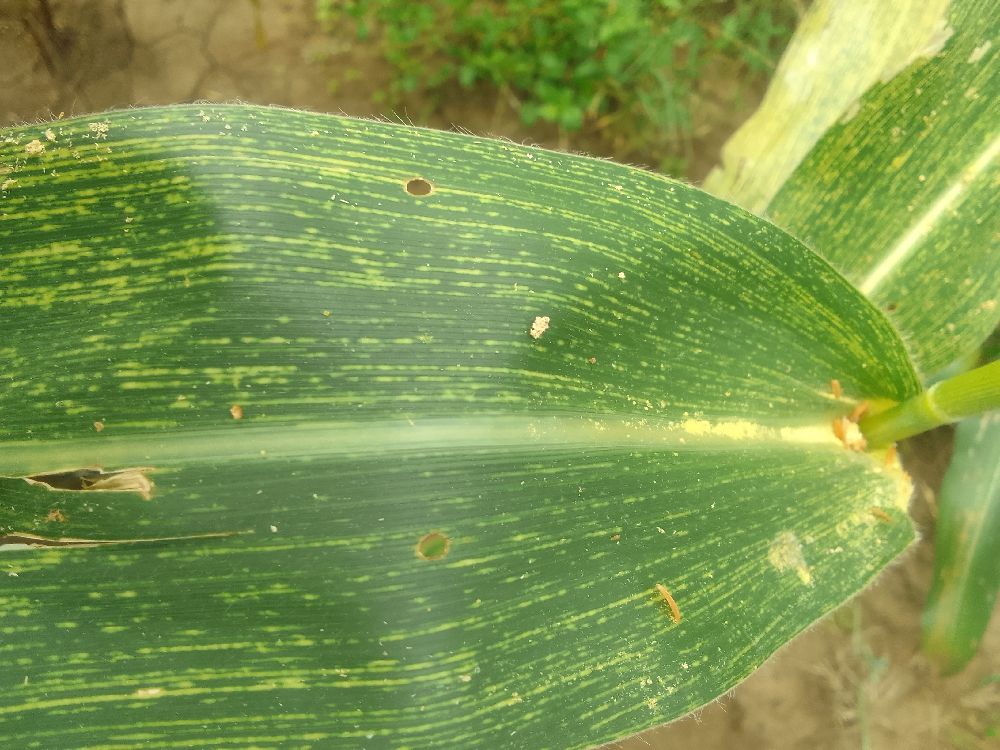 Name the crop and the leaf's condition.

maize, maize streak virus
